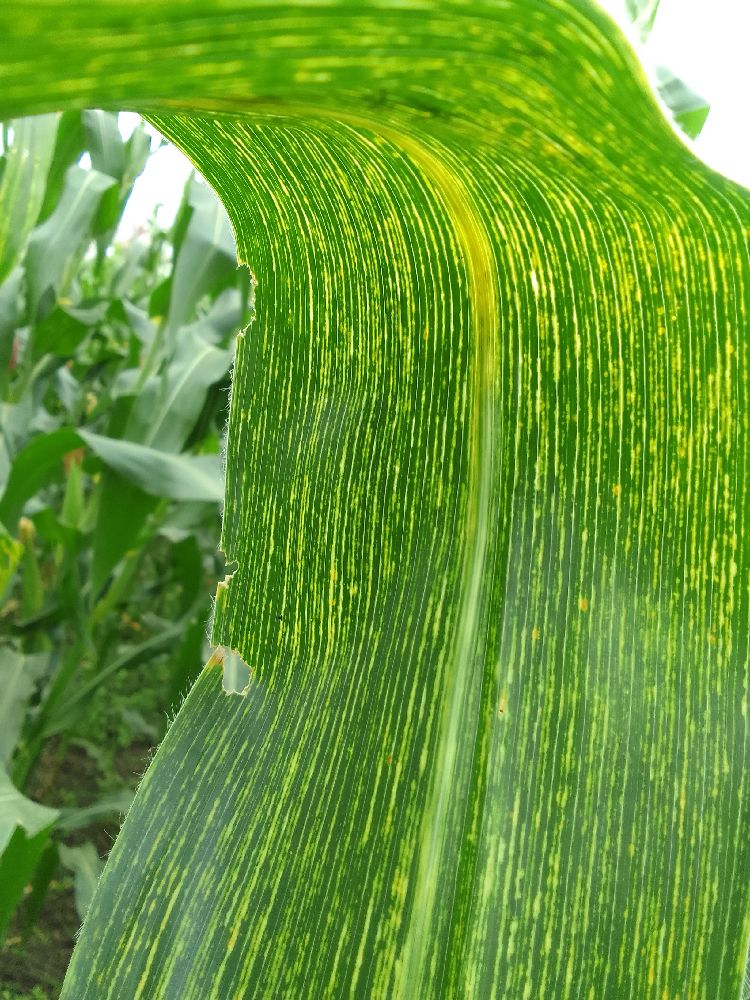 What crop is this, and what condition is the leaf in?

maize, maize streak virus
